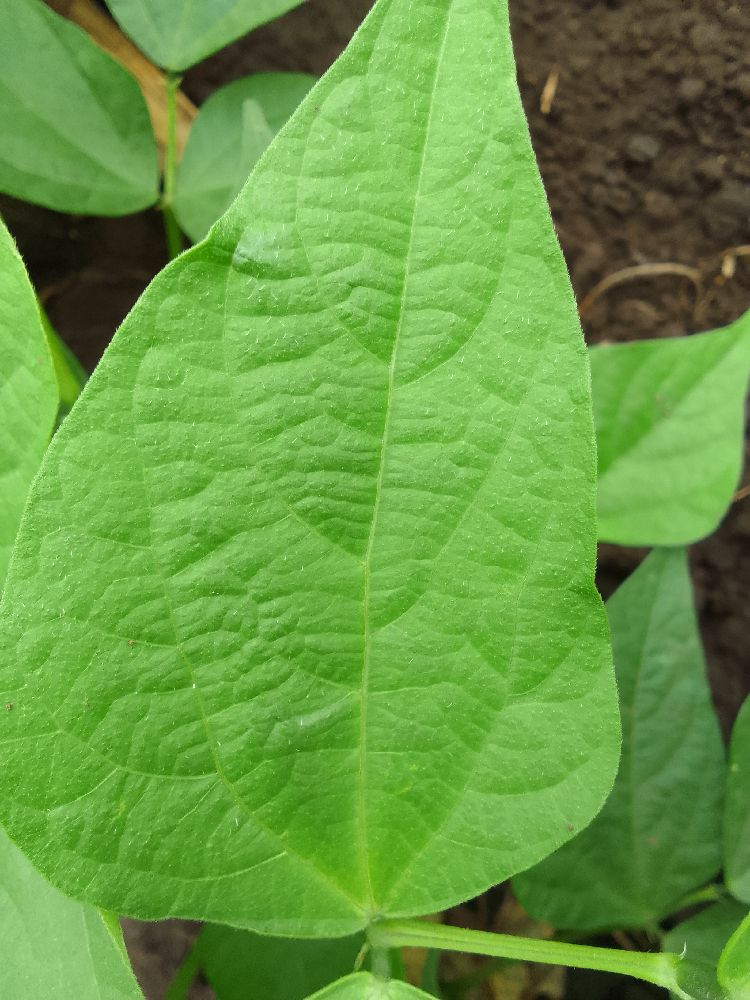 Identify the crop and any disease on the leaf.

common bean, healthy
